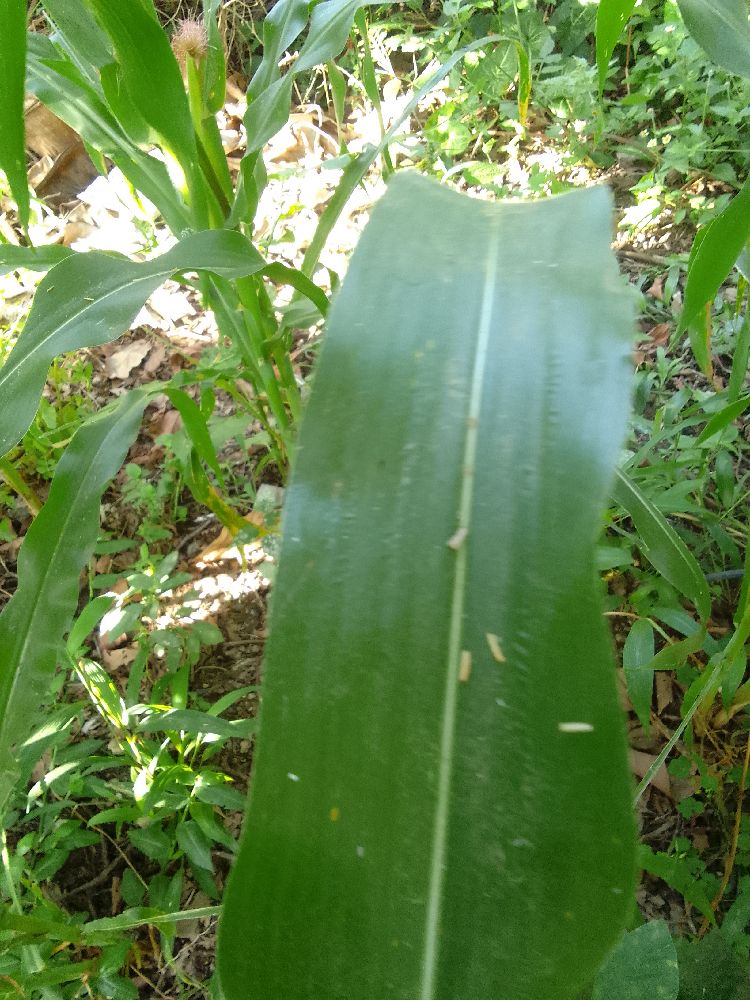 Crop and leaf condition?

maize, healthy
